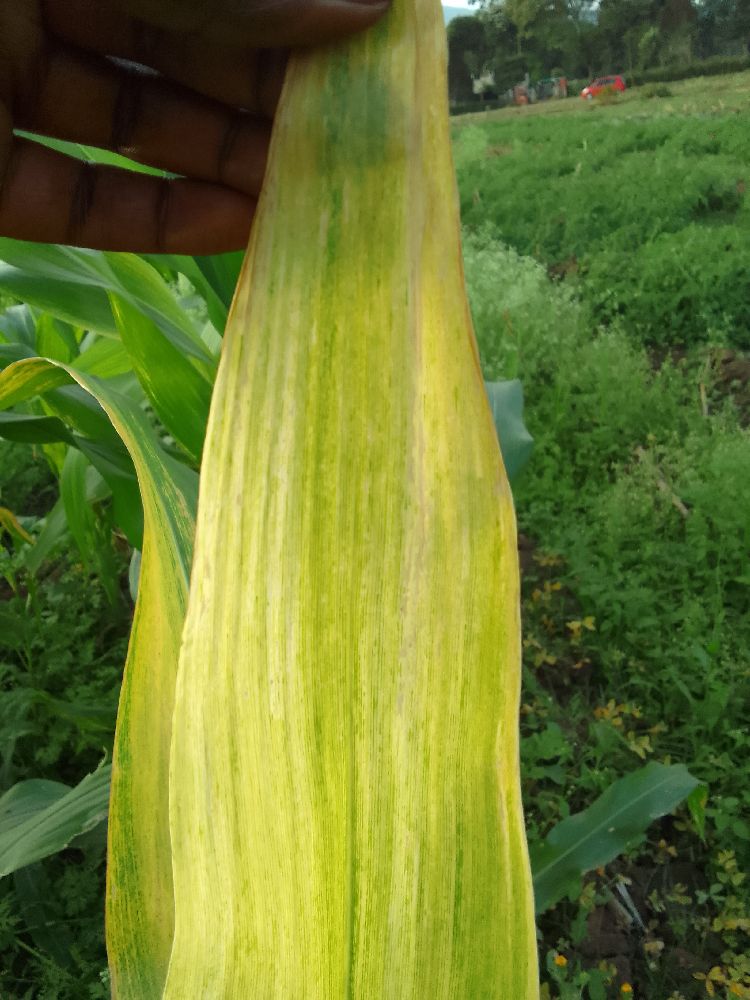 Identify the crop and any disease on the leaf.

maize, maize lethal necrosis
